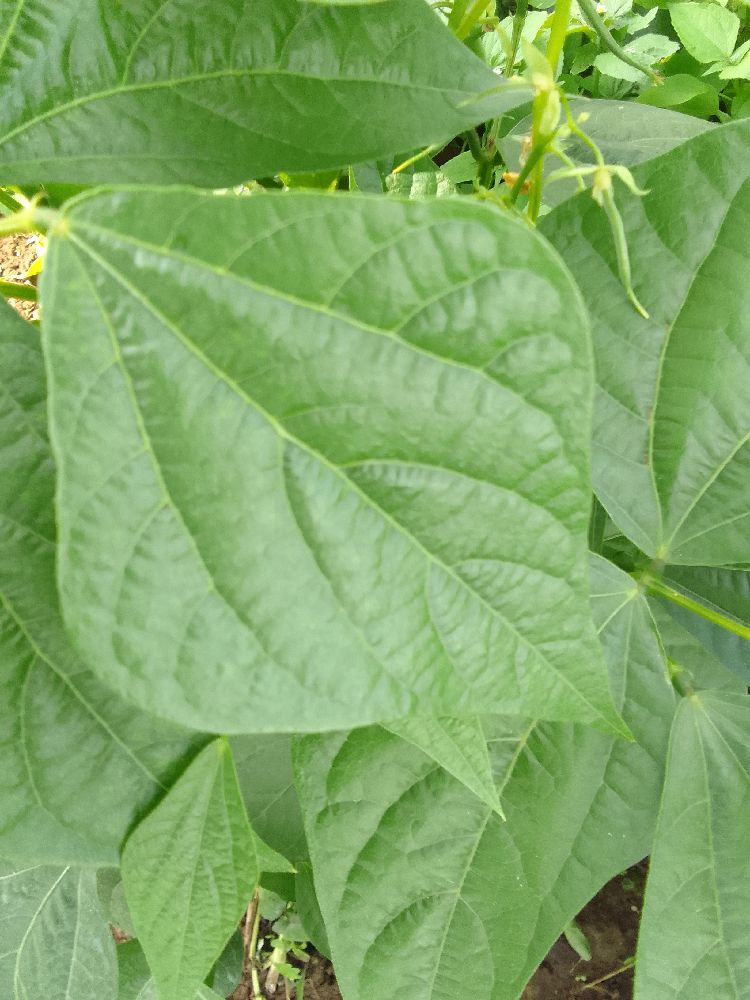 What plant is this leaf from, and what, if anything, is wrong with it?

common bean, healthy
